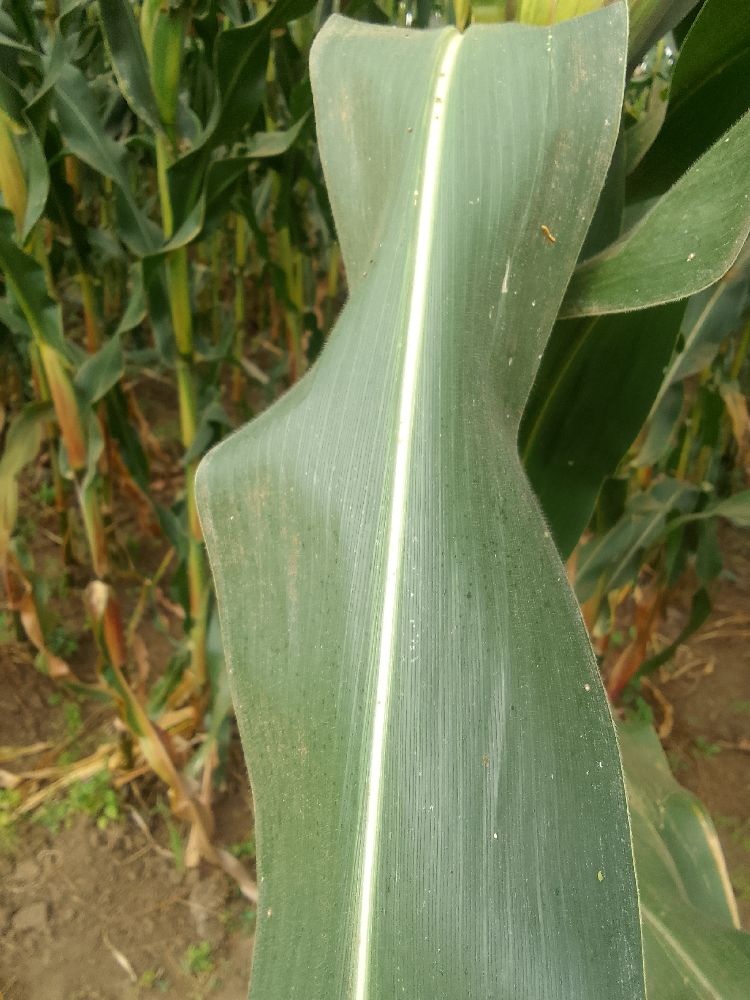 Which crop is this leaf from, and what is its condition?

maize, healthy
